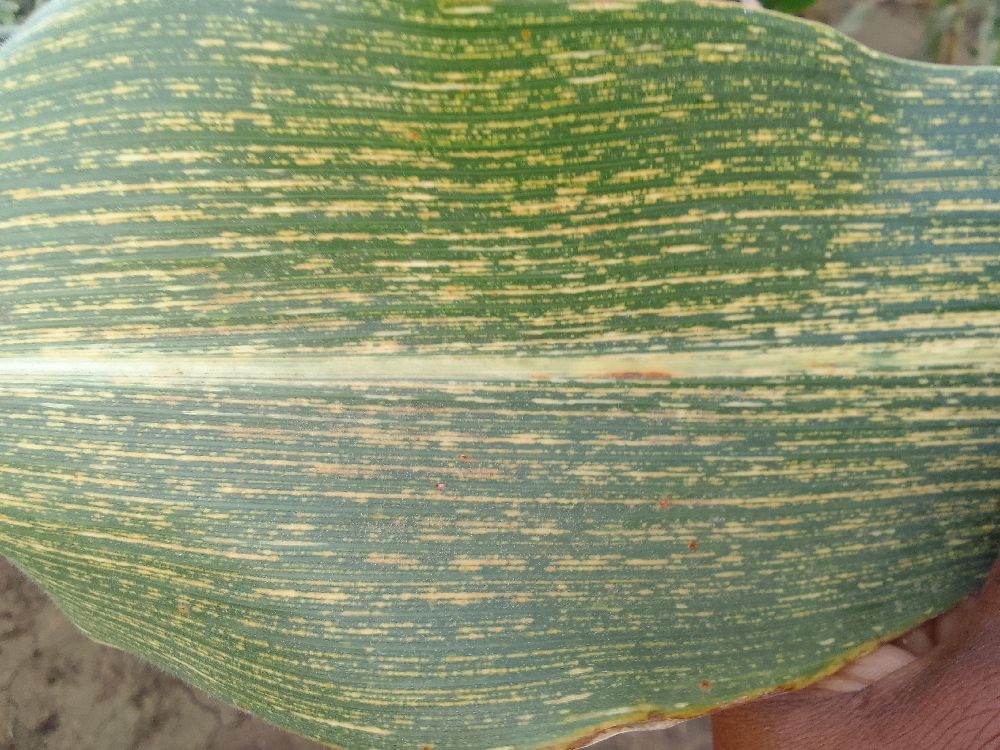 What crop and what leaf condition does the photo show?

maize, maize streak virus
